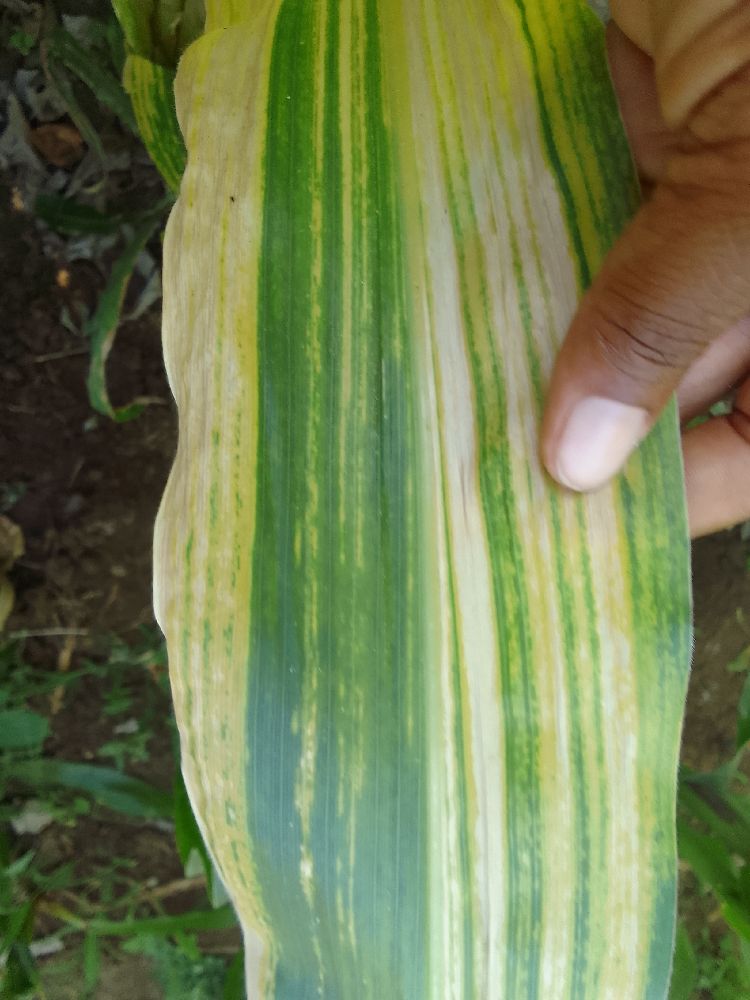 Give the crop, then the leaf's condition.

maize, maize lethal necrosis
